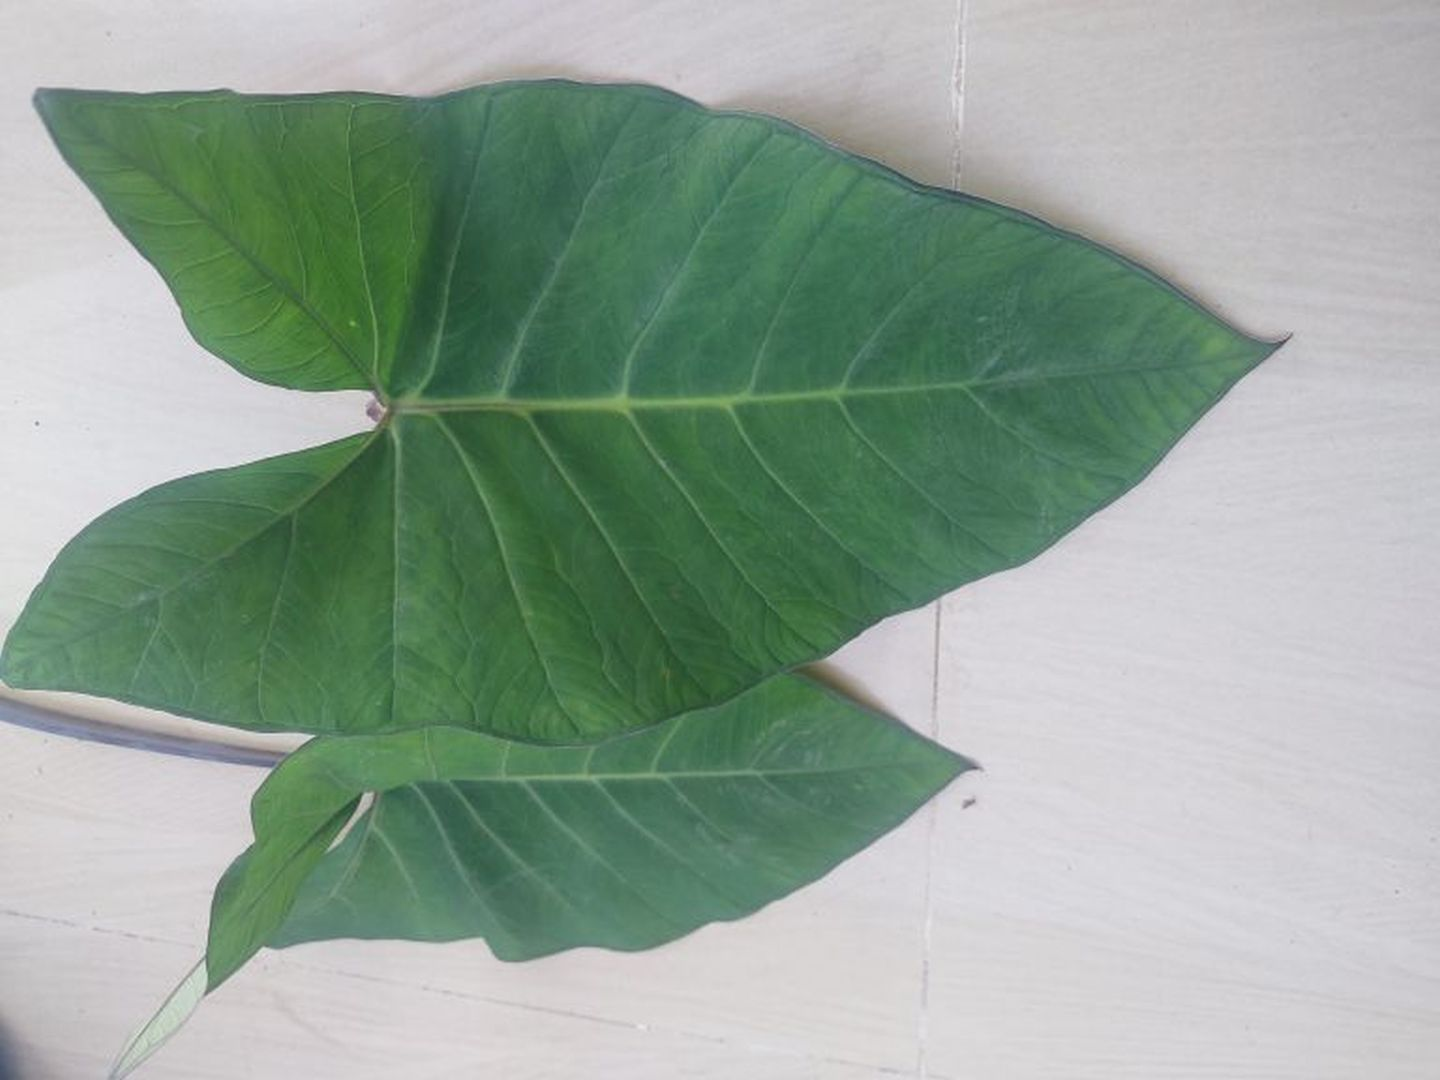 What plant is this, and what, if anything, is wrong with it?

taro, healthy
